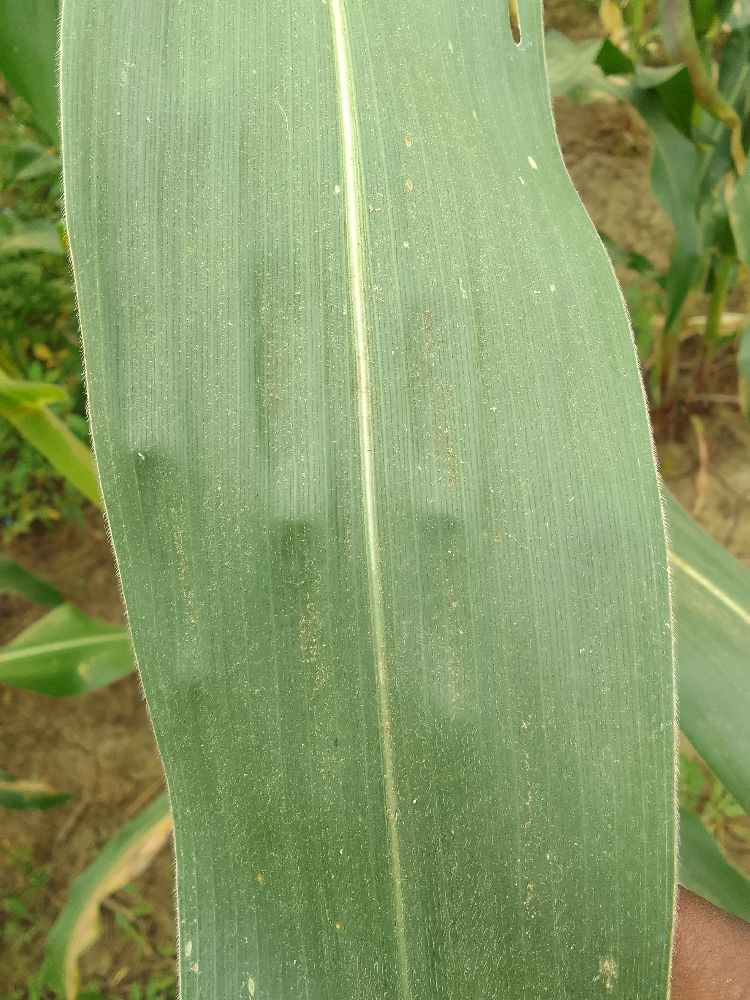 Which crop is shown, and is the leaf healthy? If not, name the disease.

maize, healthy
